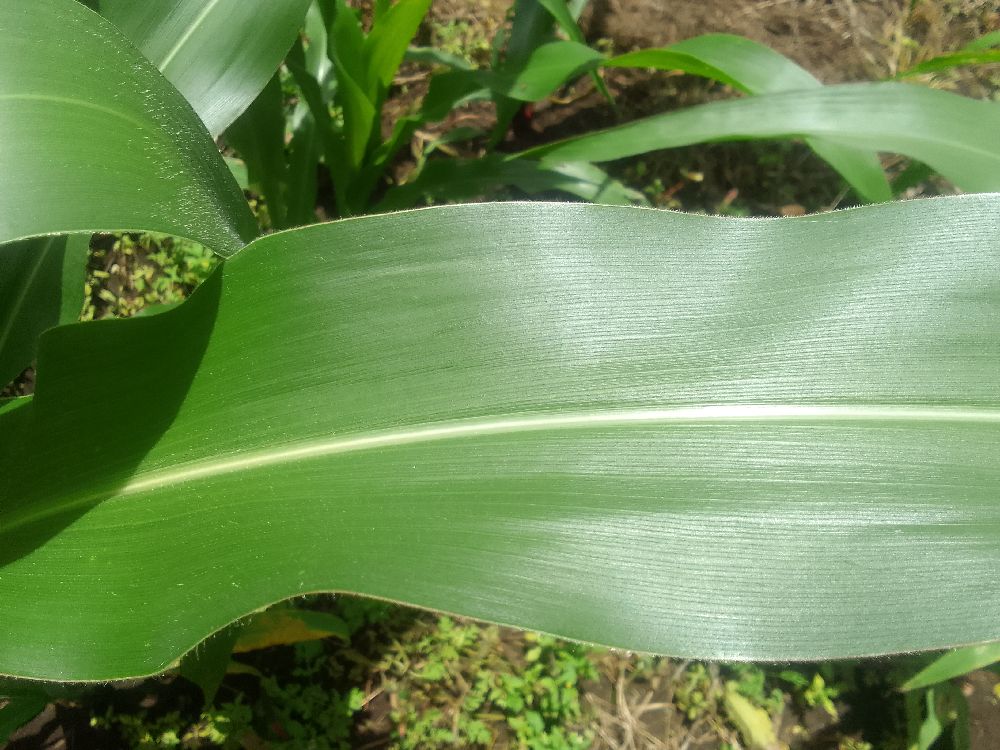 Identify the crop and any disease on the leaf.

maize, healthy
